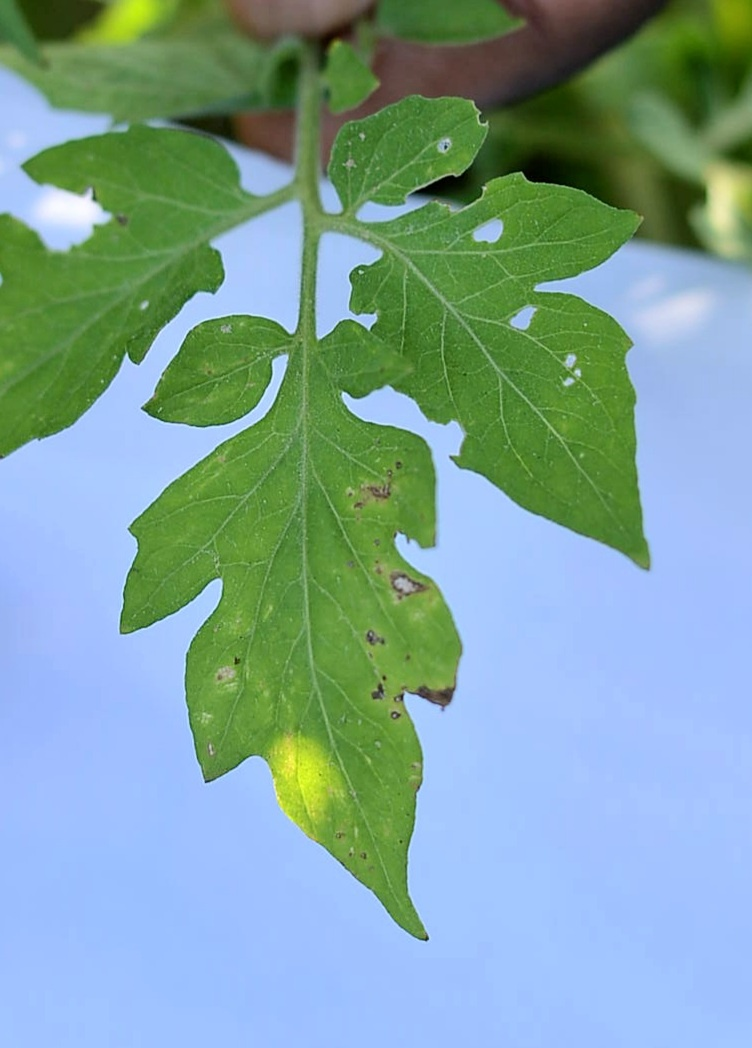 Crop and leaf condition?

tomato, infected
